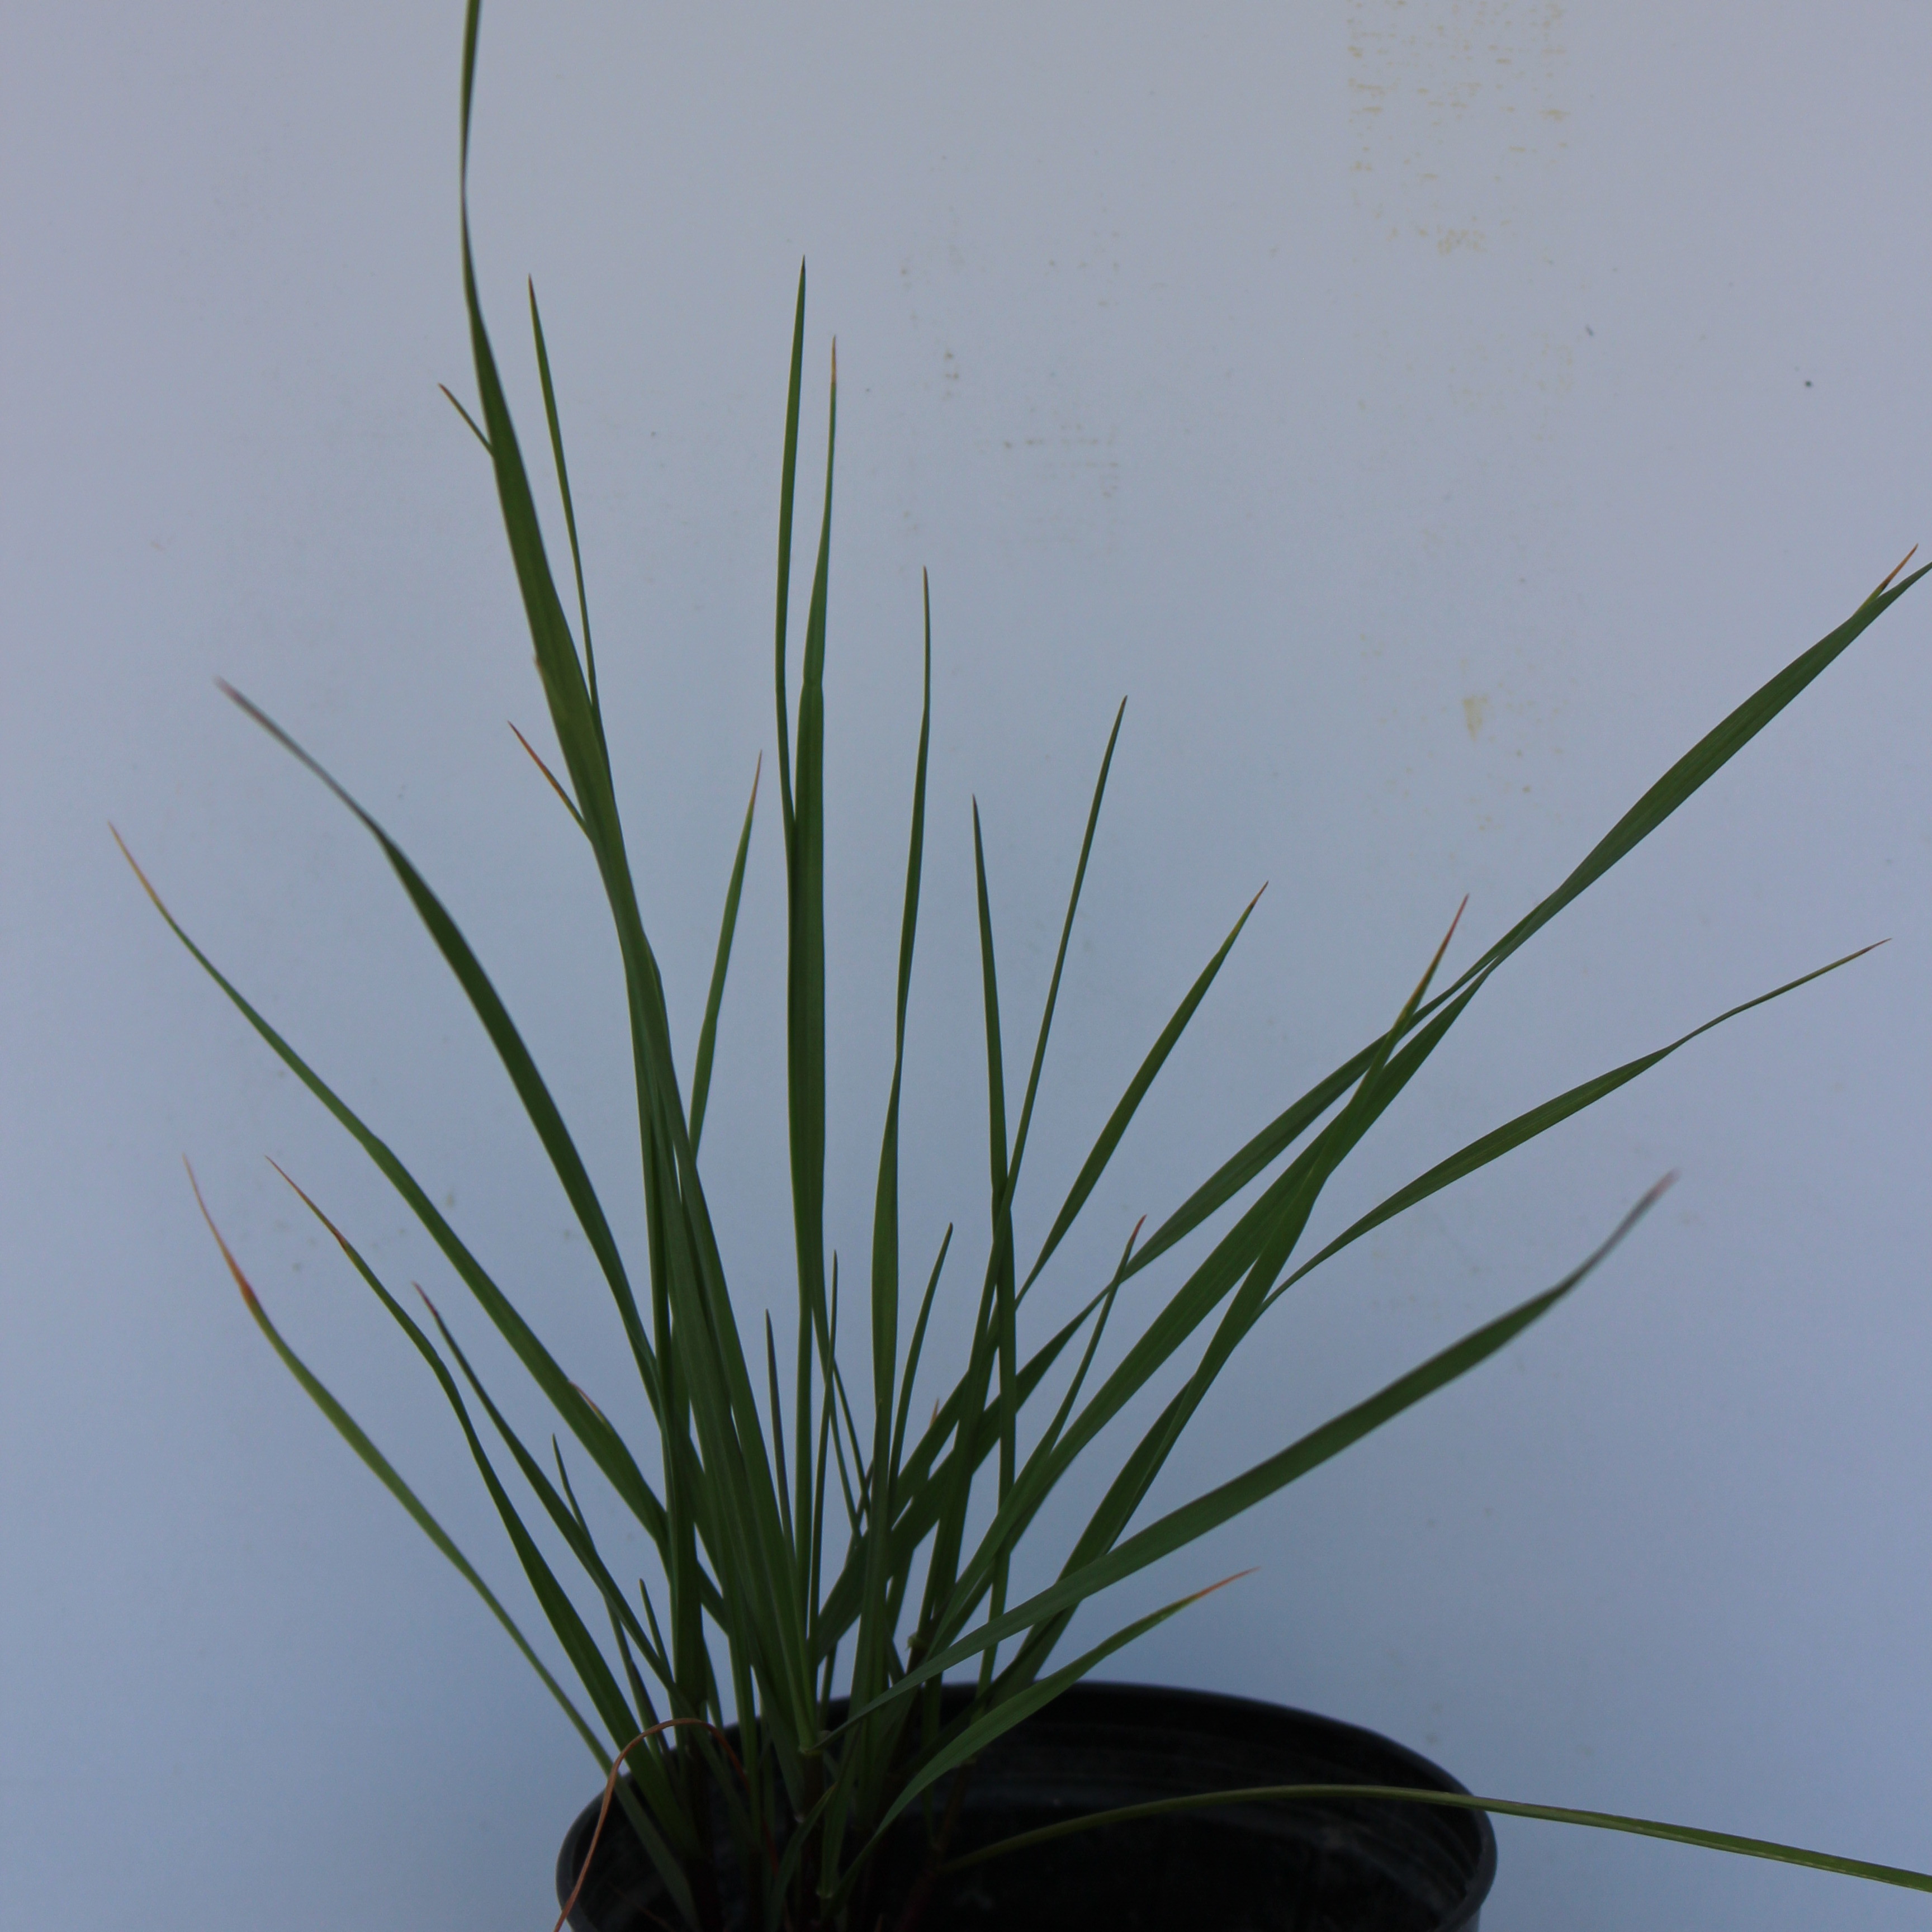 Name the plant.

Lolium multiflorum
